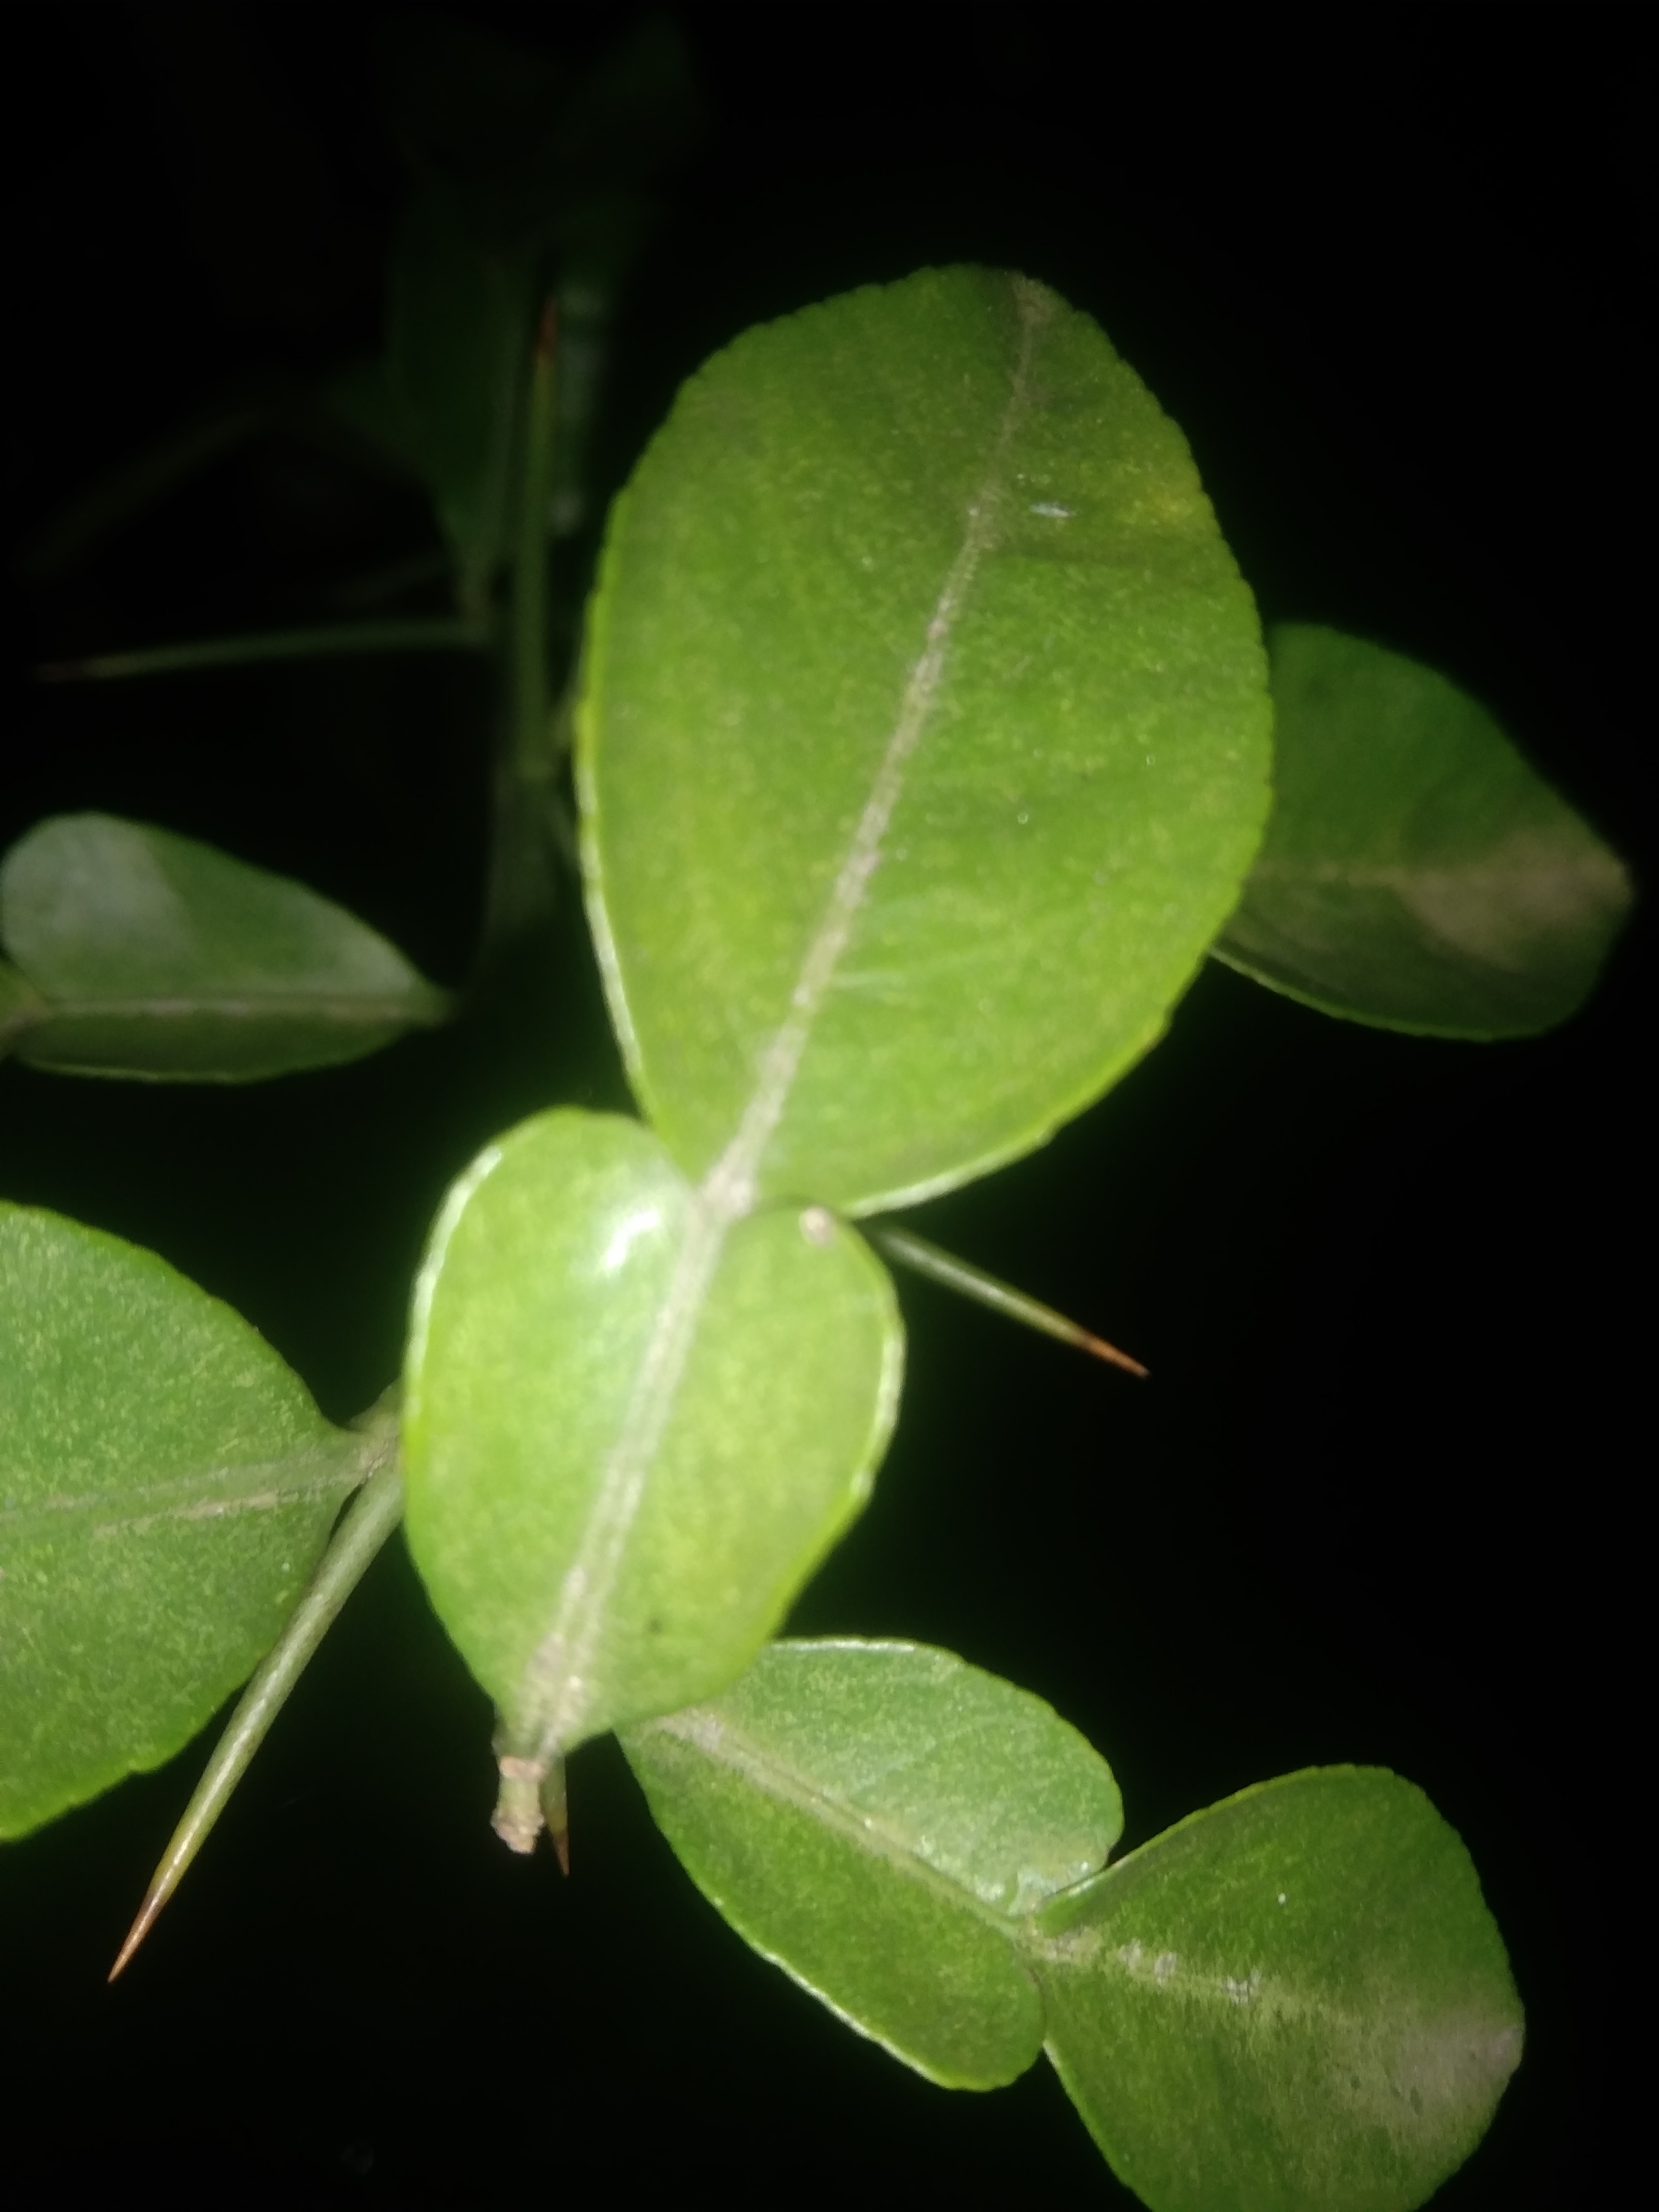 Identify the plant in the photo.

lemon
